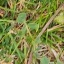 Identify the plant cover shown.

unstructured weed
